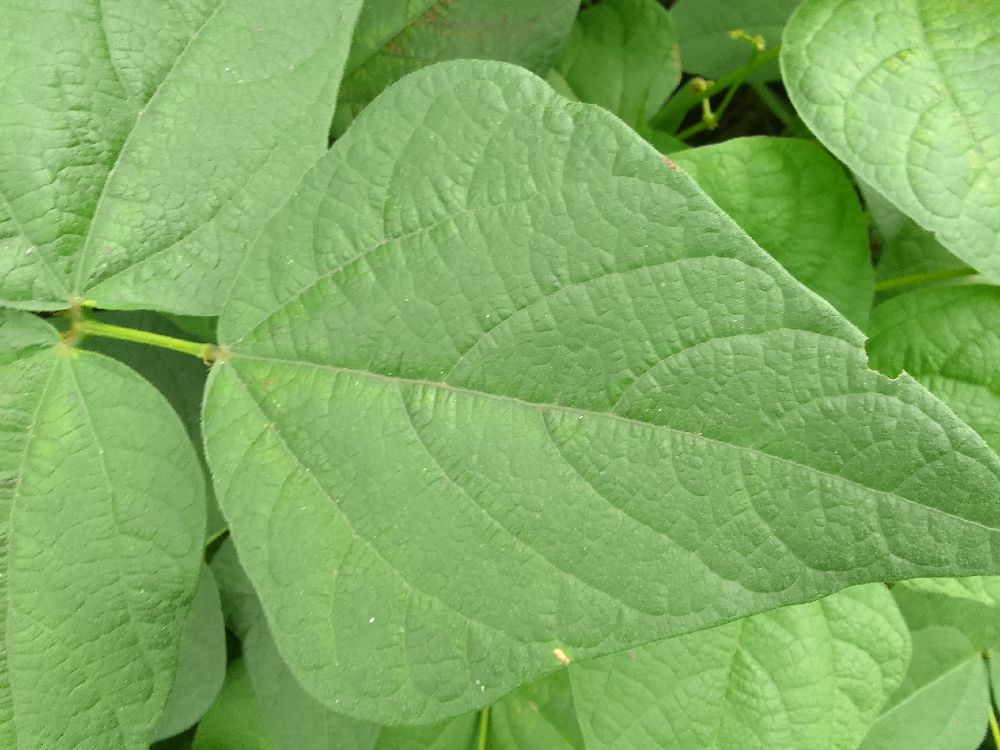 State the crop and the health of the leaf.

common bean, healthy
